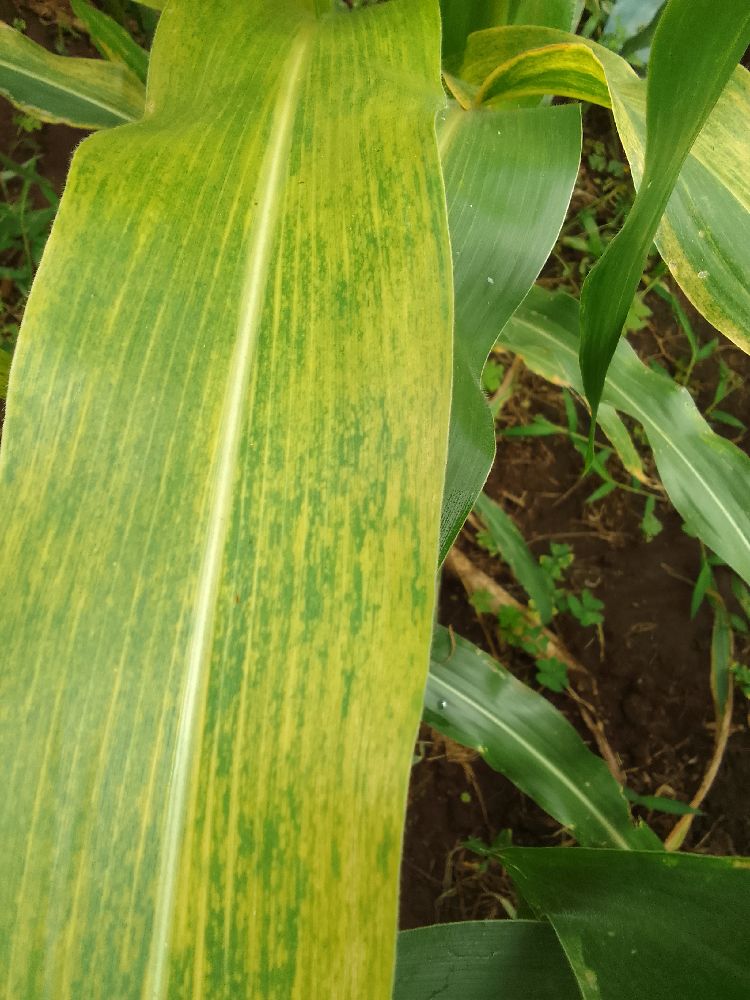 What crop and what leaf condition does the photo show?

maize, maize lethal necrosis
